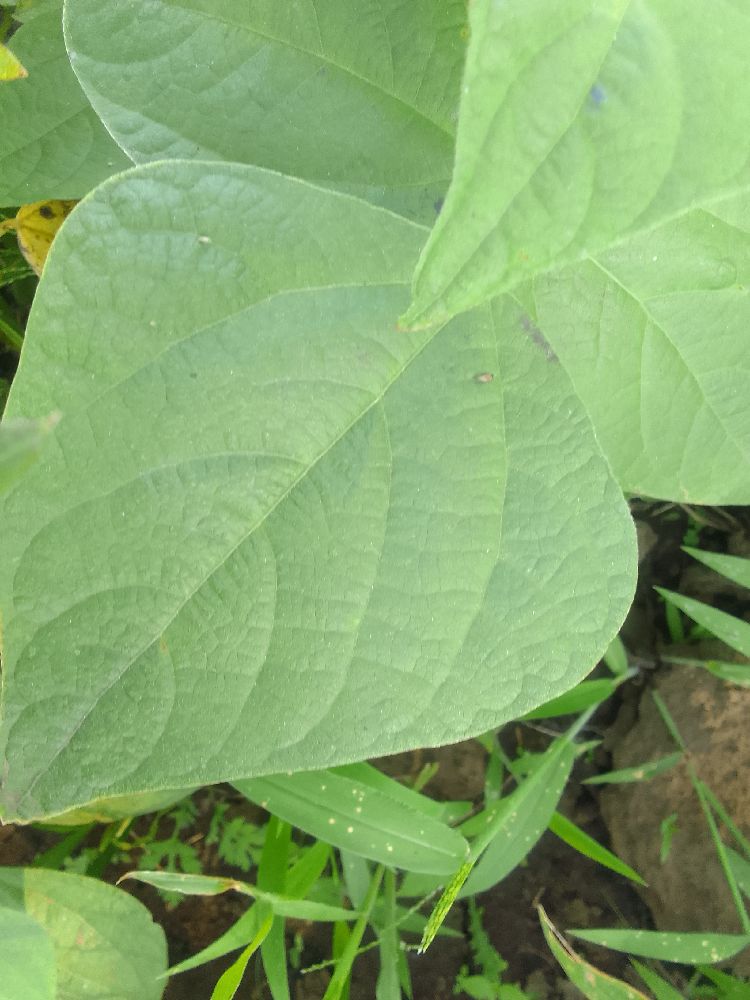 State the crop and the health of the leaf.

common bean, healthy
